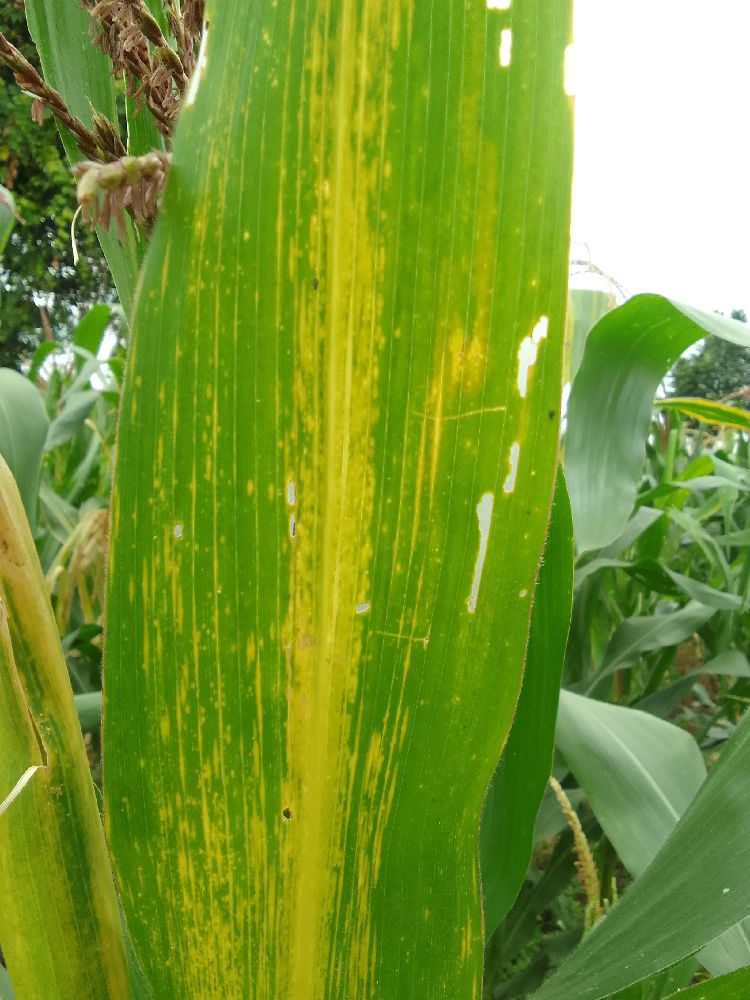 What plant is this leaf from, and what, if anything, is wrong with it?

maize, maize lethal necrosis
